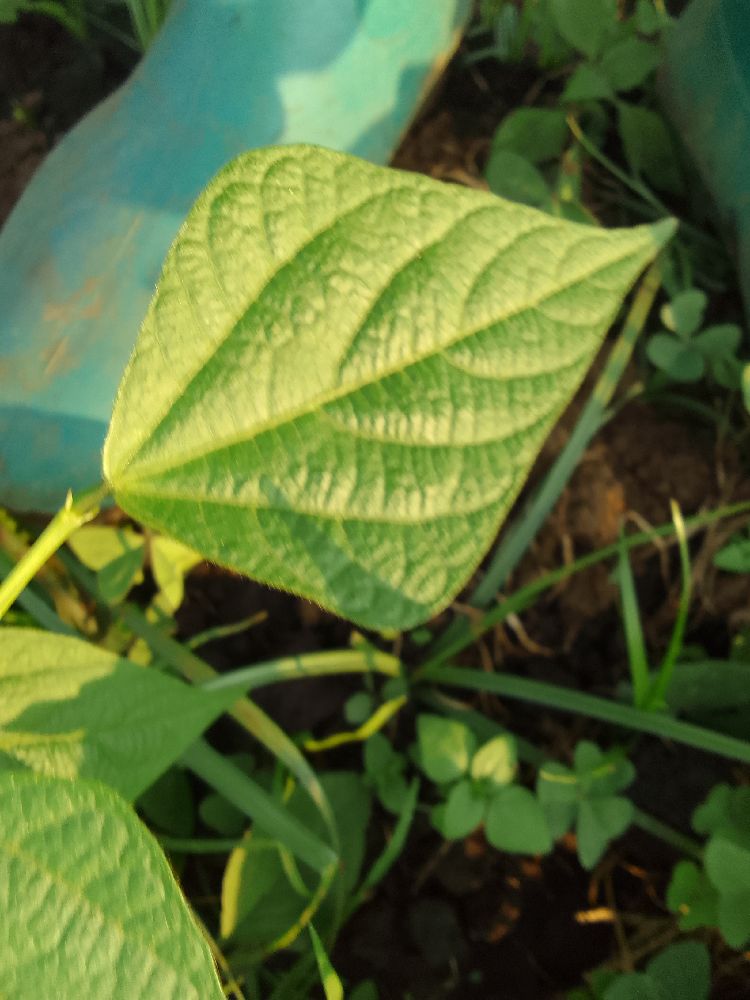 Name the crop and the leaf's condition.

common bean, healthy
